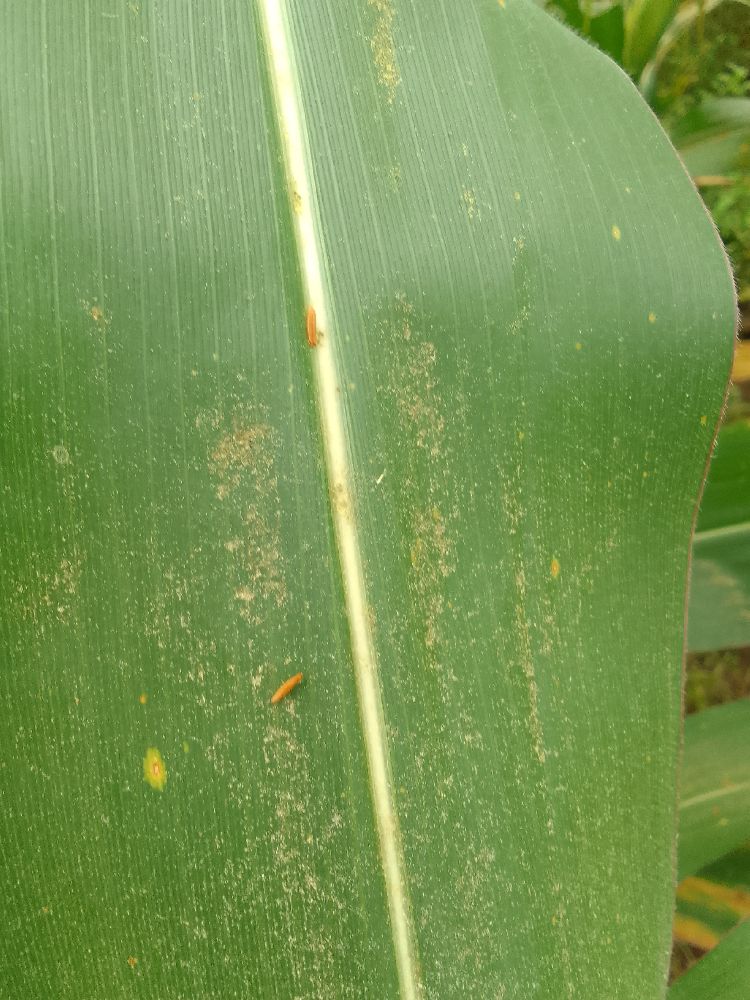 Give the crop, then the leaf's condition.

maize, healthy
